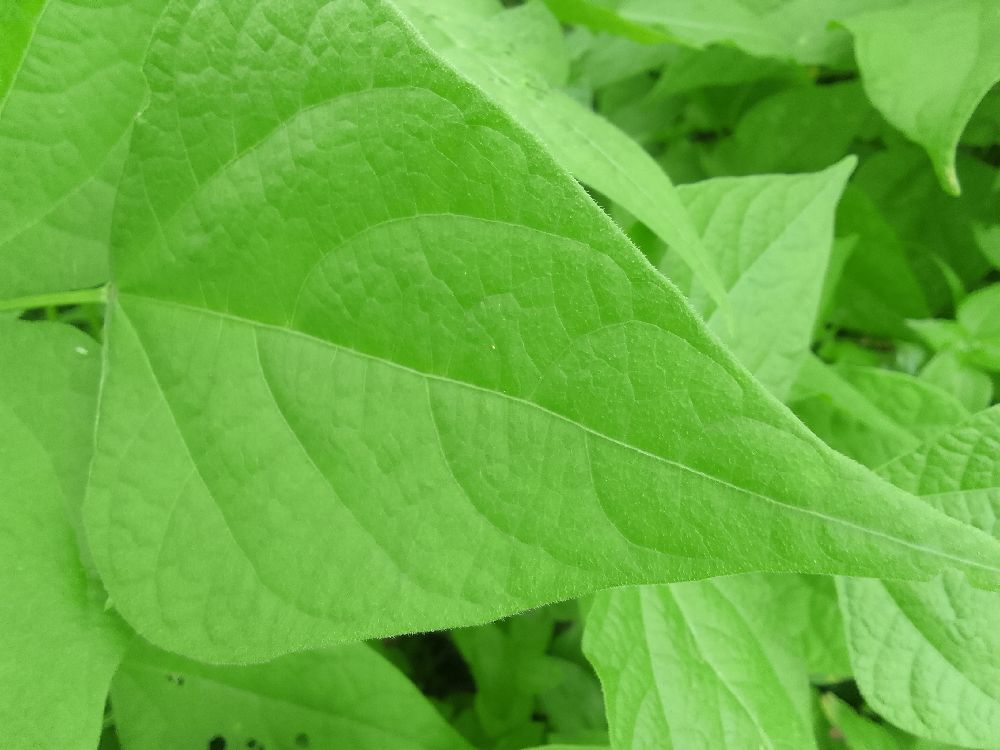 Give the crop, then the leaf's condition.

common bean, healthy
